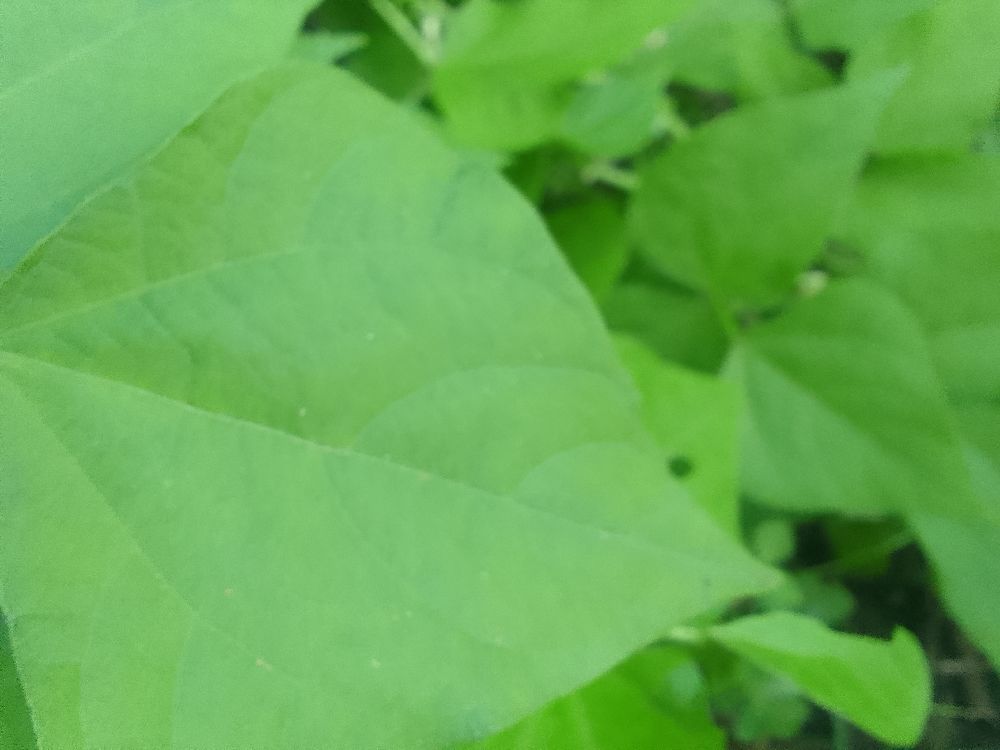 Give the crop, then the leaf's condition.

common bean, healthy
